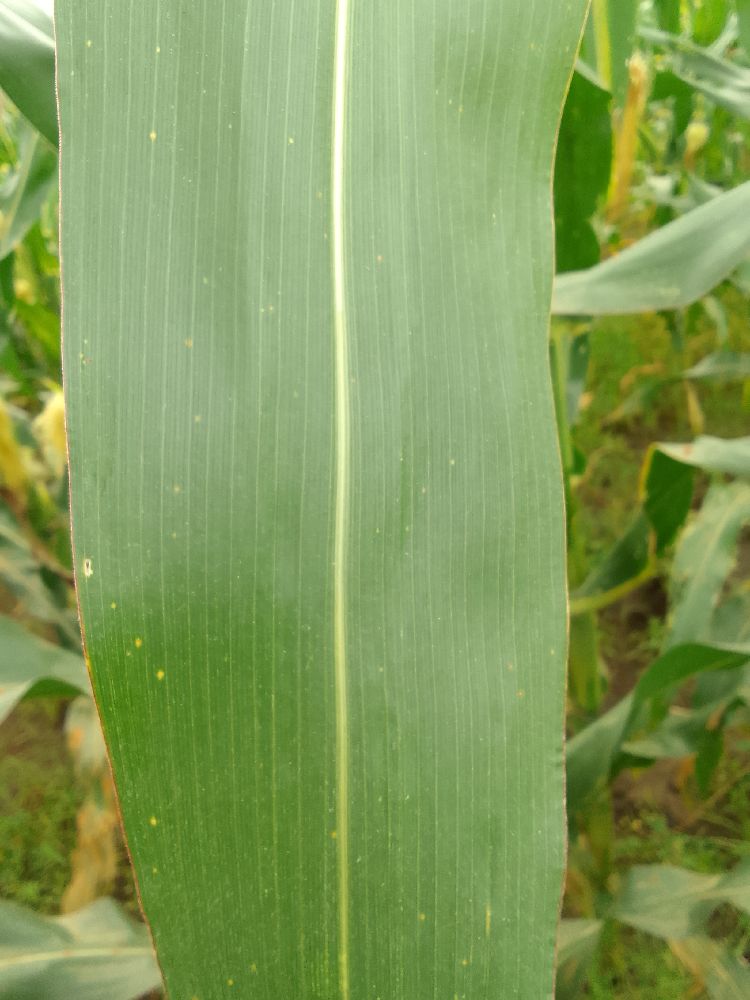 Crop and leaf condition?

maize, healthy
